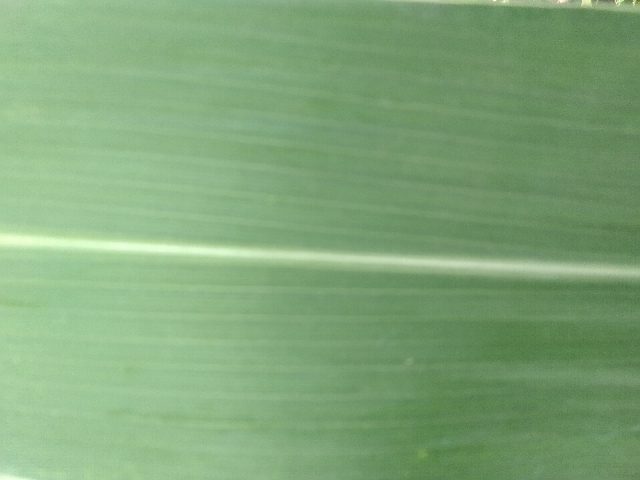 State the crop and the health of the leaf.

maize, healthy
